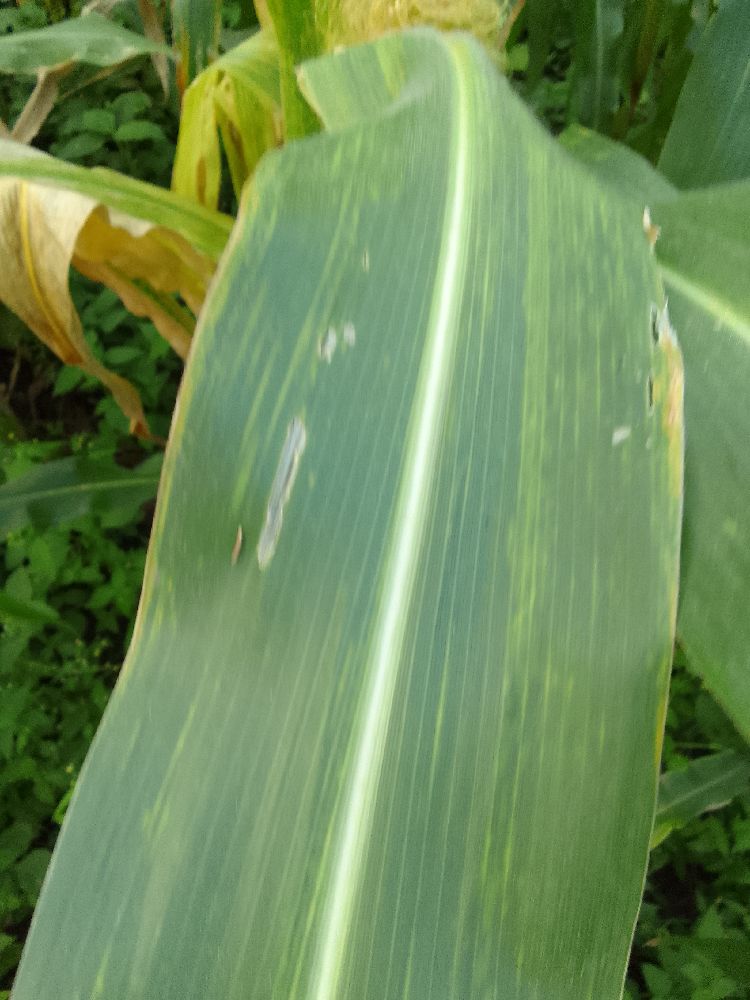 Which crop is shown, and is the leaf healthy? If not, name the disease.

maize, maize lethal necrosis
